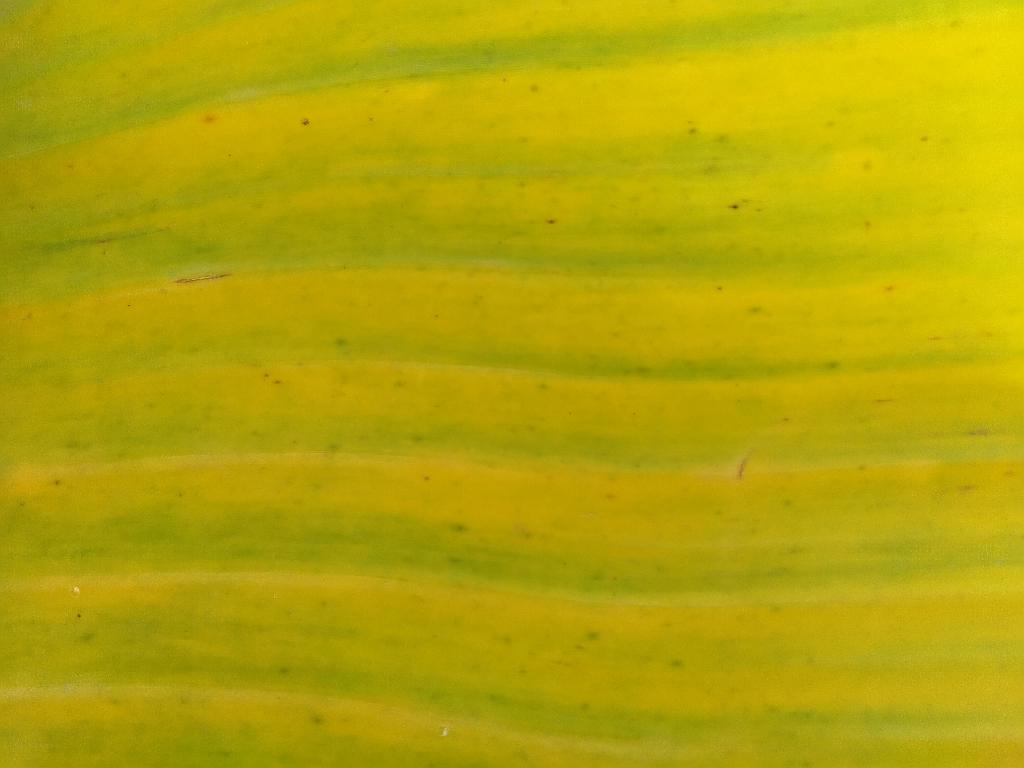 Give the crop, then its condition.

banana, fusarium wilt race 1
